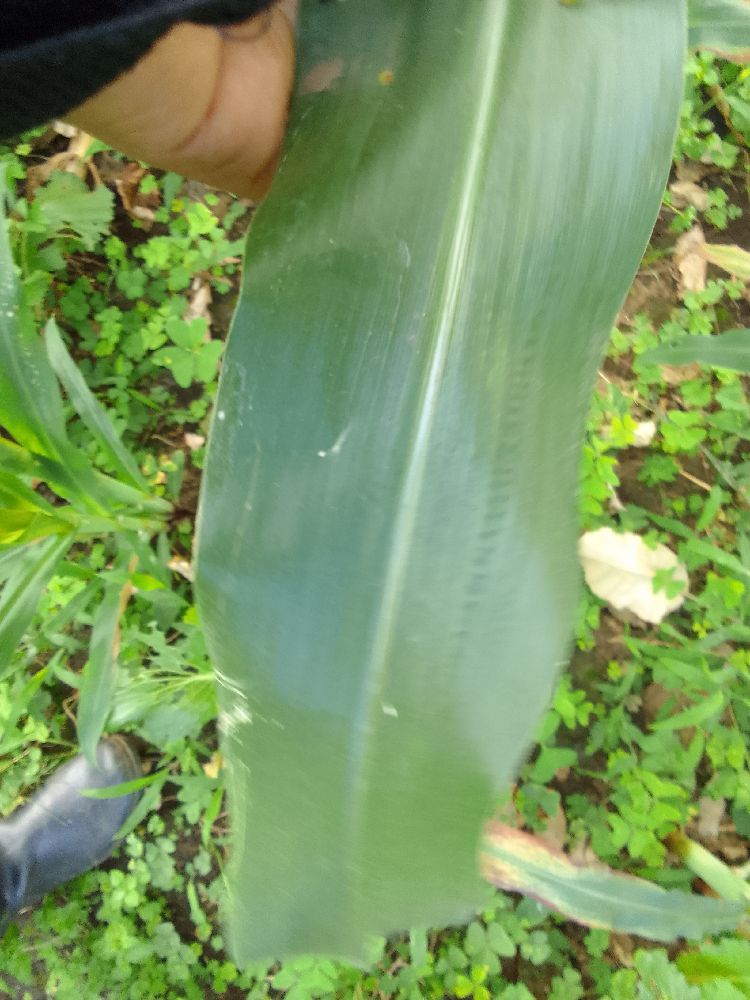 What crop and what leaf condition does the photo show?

maize, healthy
